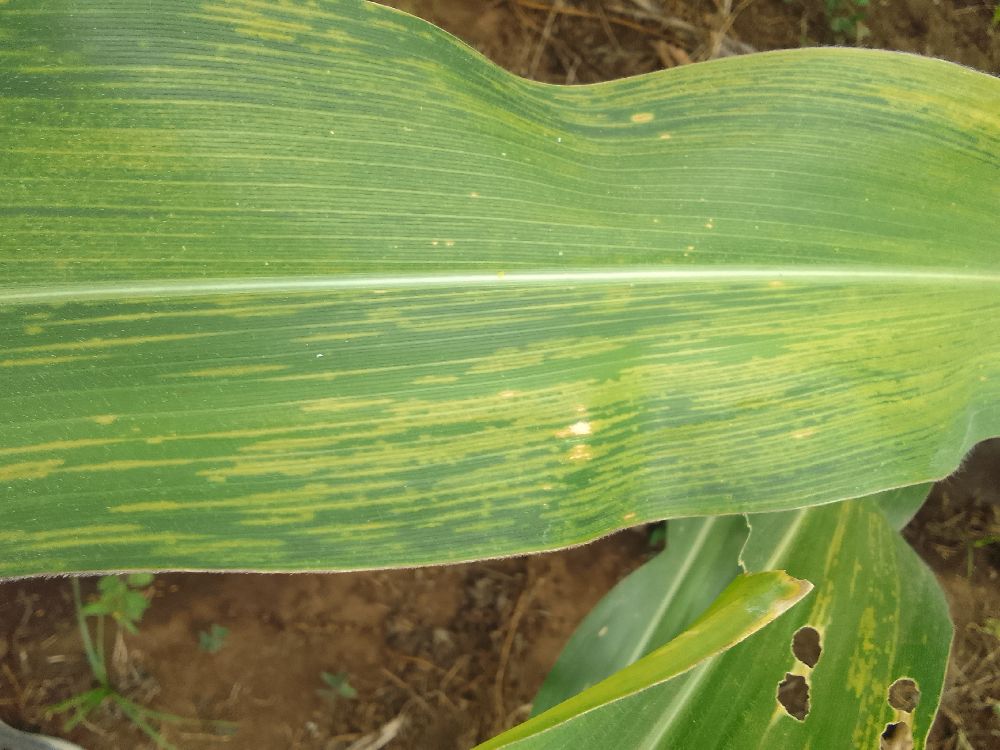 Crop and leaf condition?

maize, maize lethal necrosis
